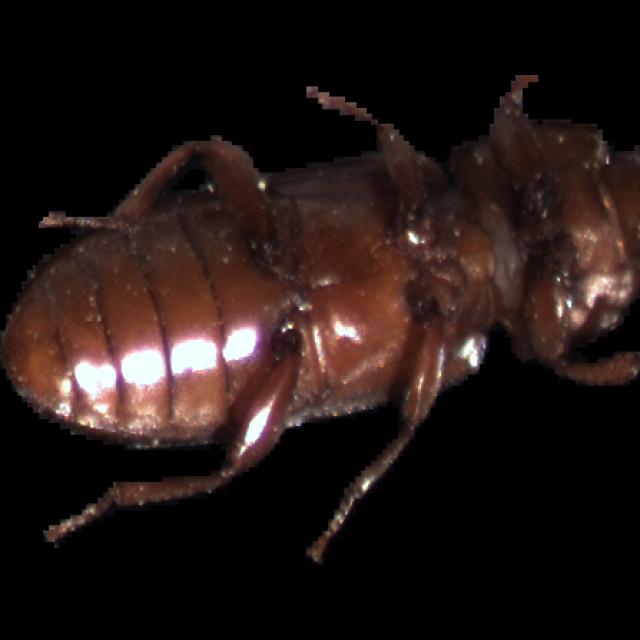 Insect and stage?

mealworm beetle
